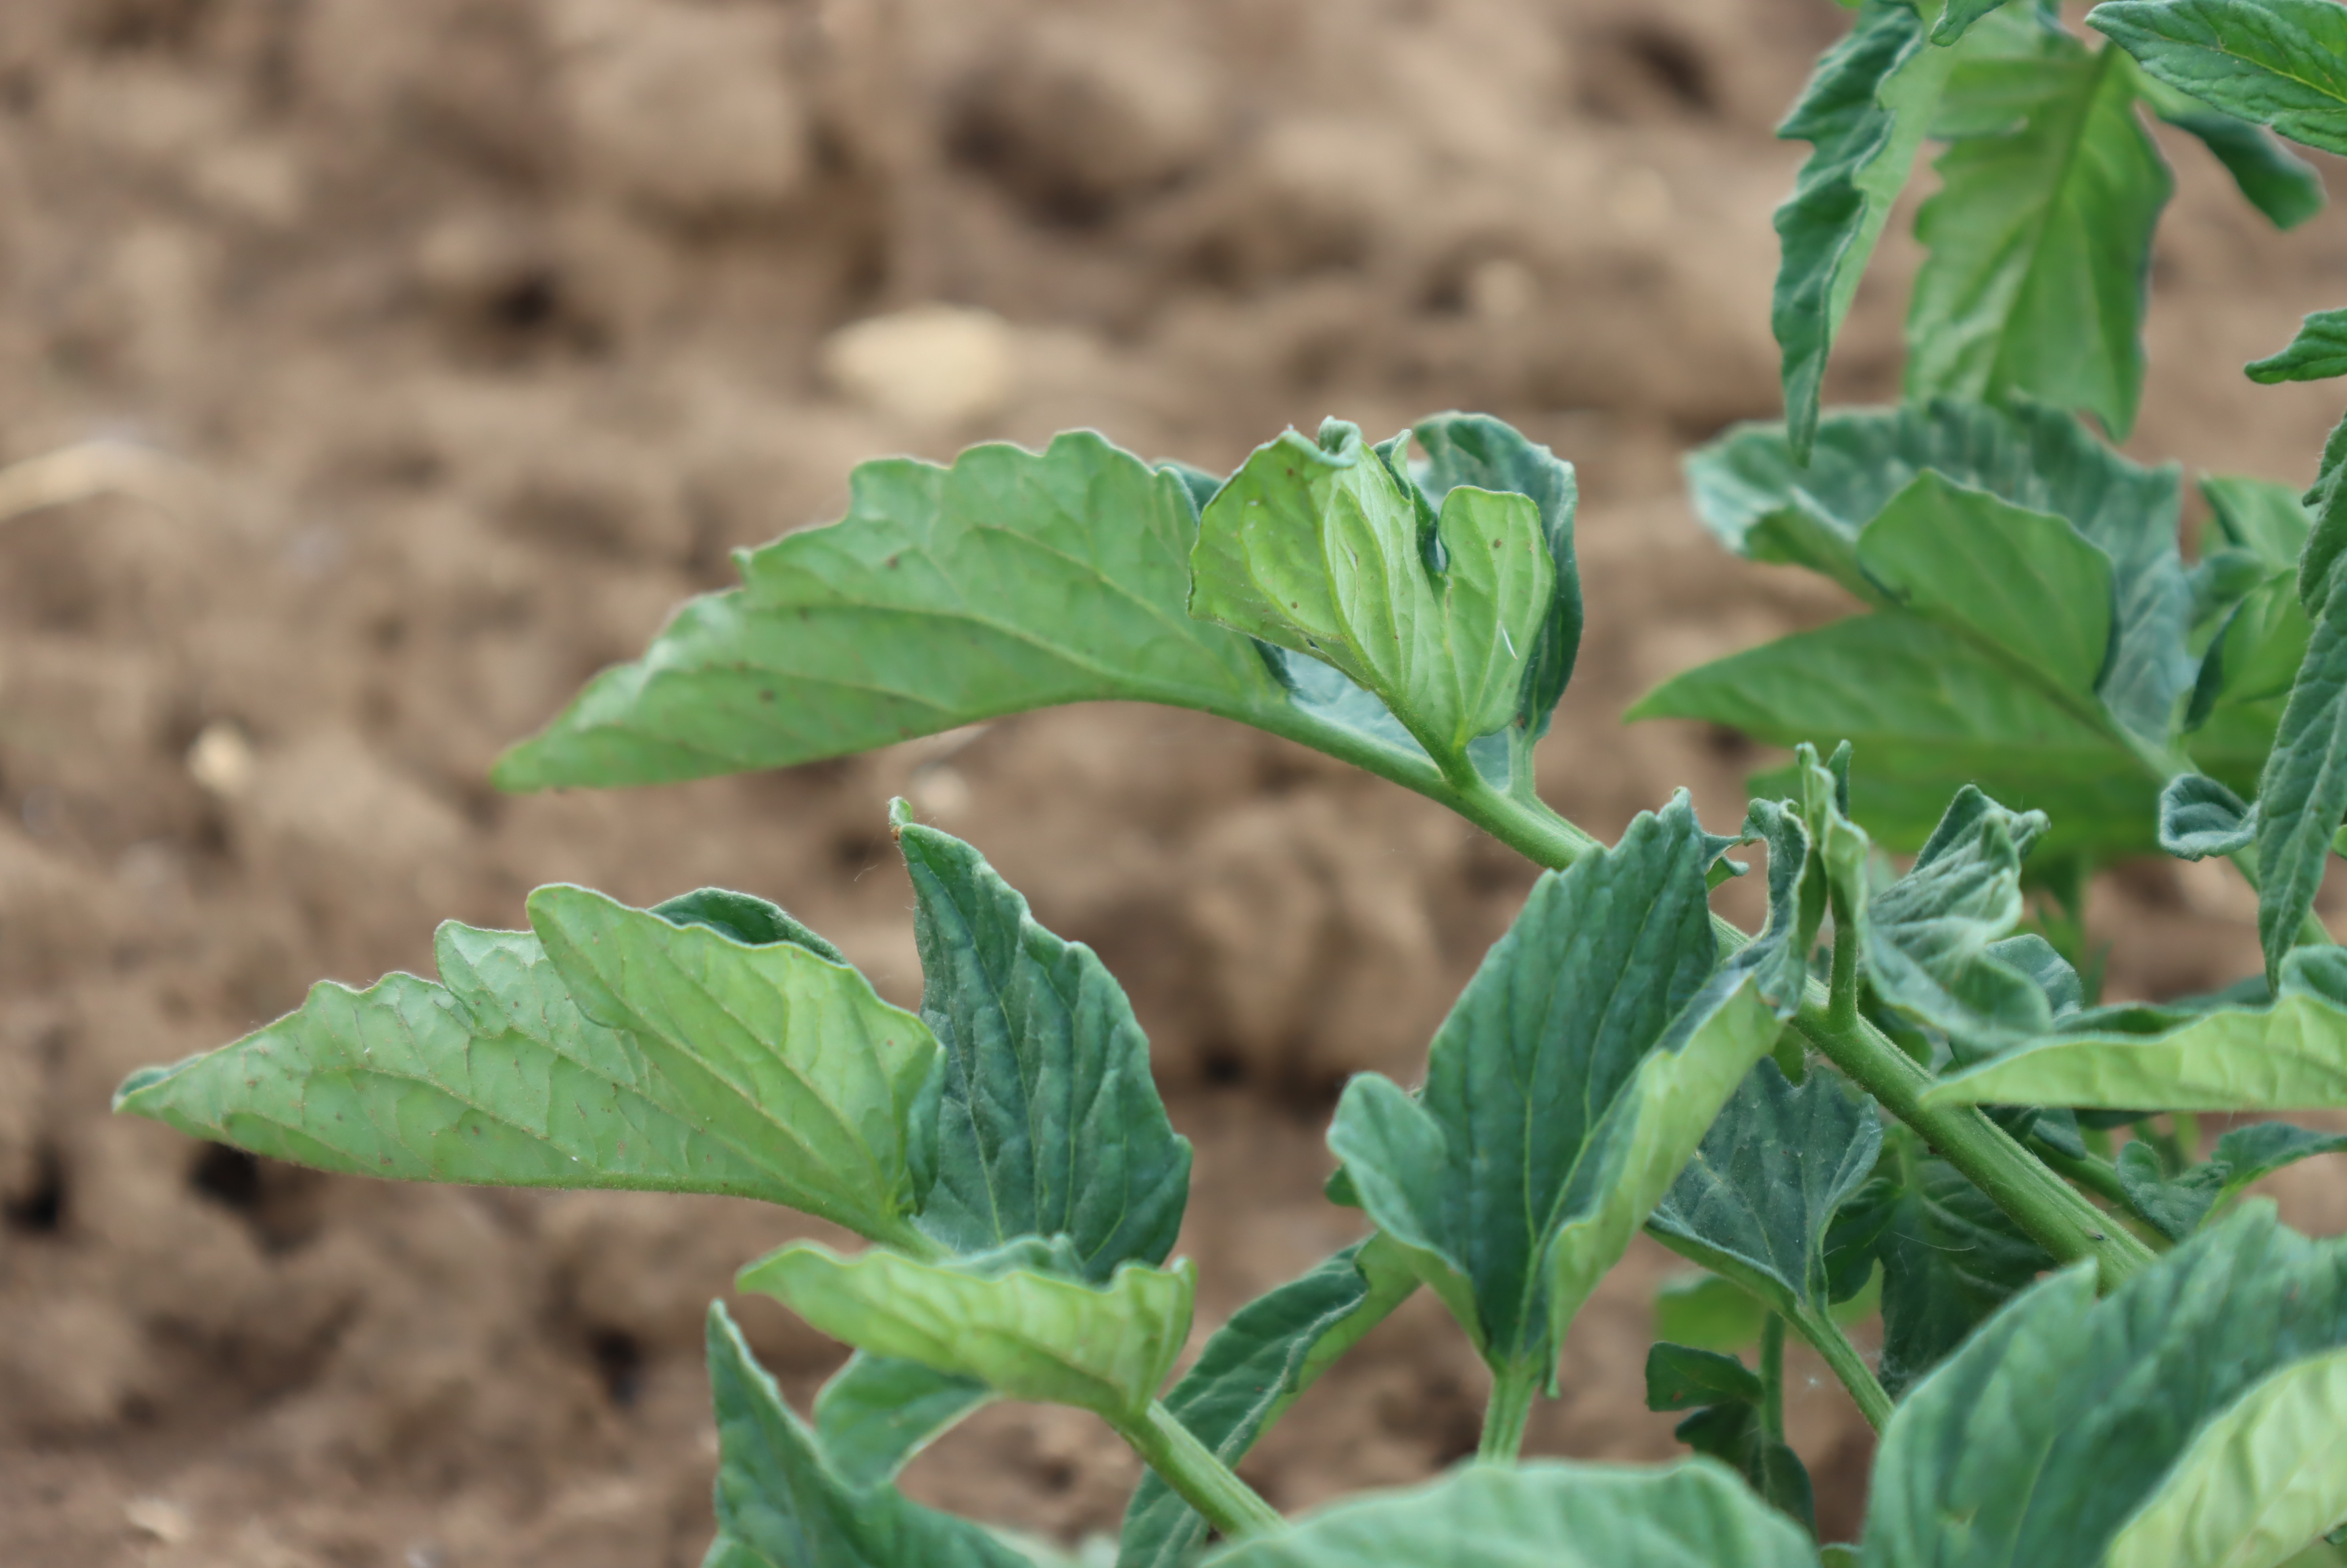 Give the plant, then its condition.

tomato, healthy
